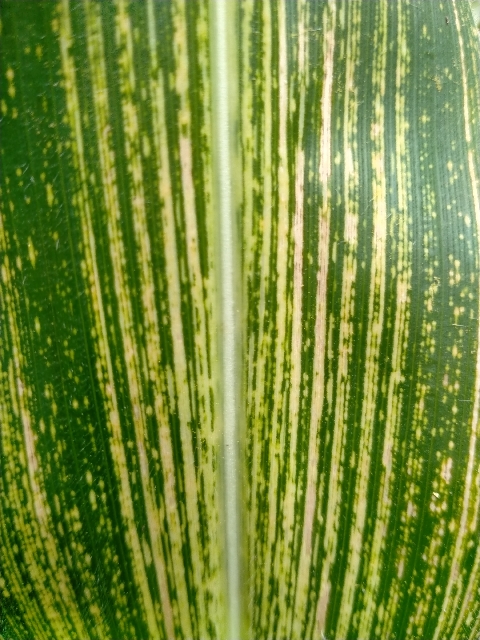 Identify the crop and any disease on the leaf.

maize, maize streak virus
